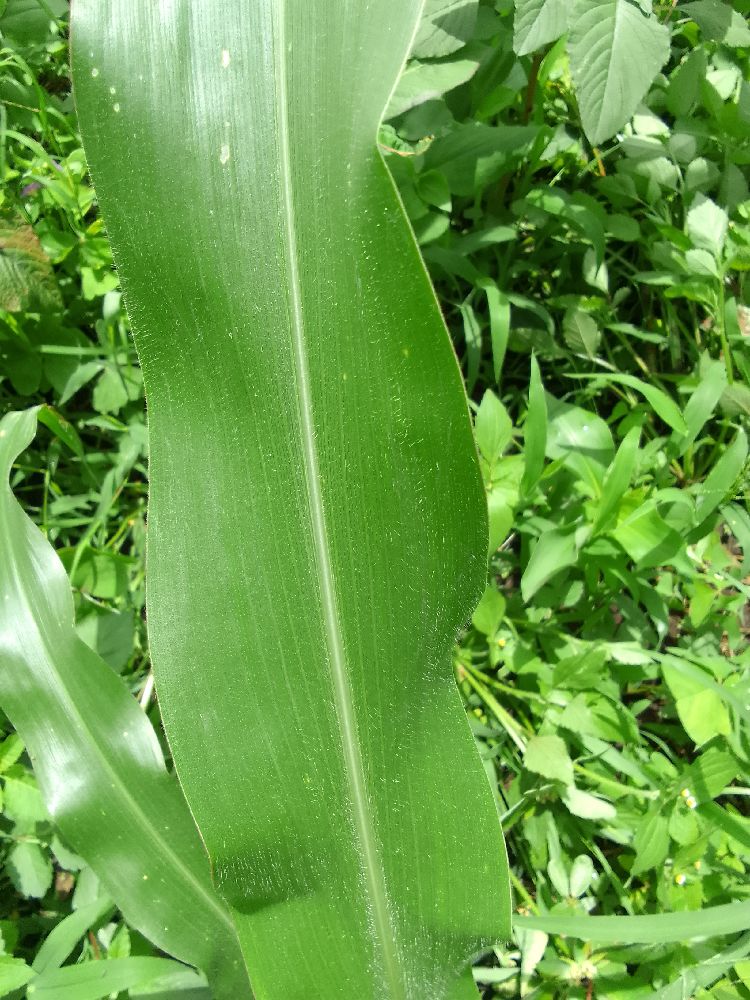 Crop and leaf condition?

maize, healthy
